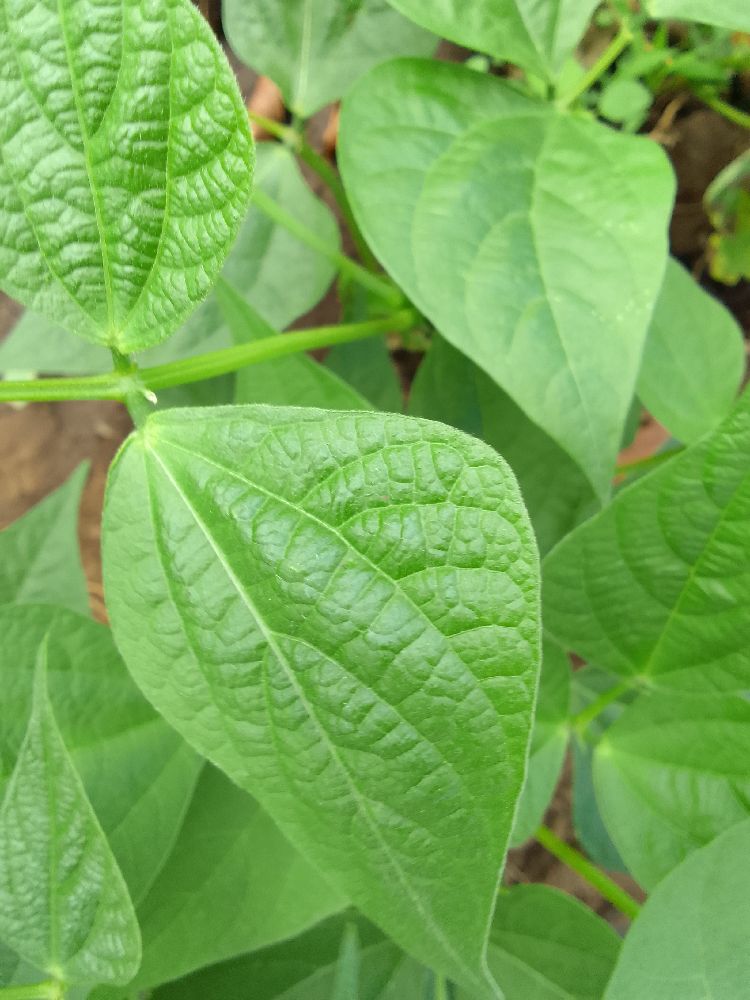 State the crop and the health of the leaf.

common bean, healthy
